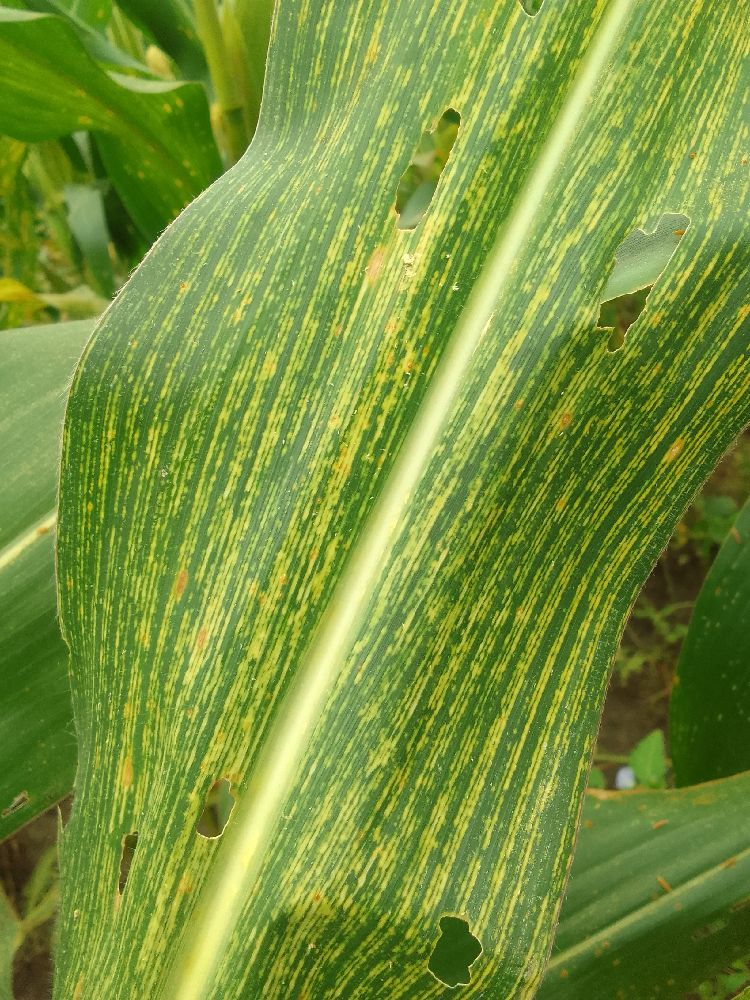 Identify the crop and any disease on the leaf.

maize, maize streak virus
